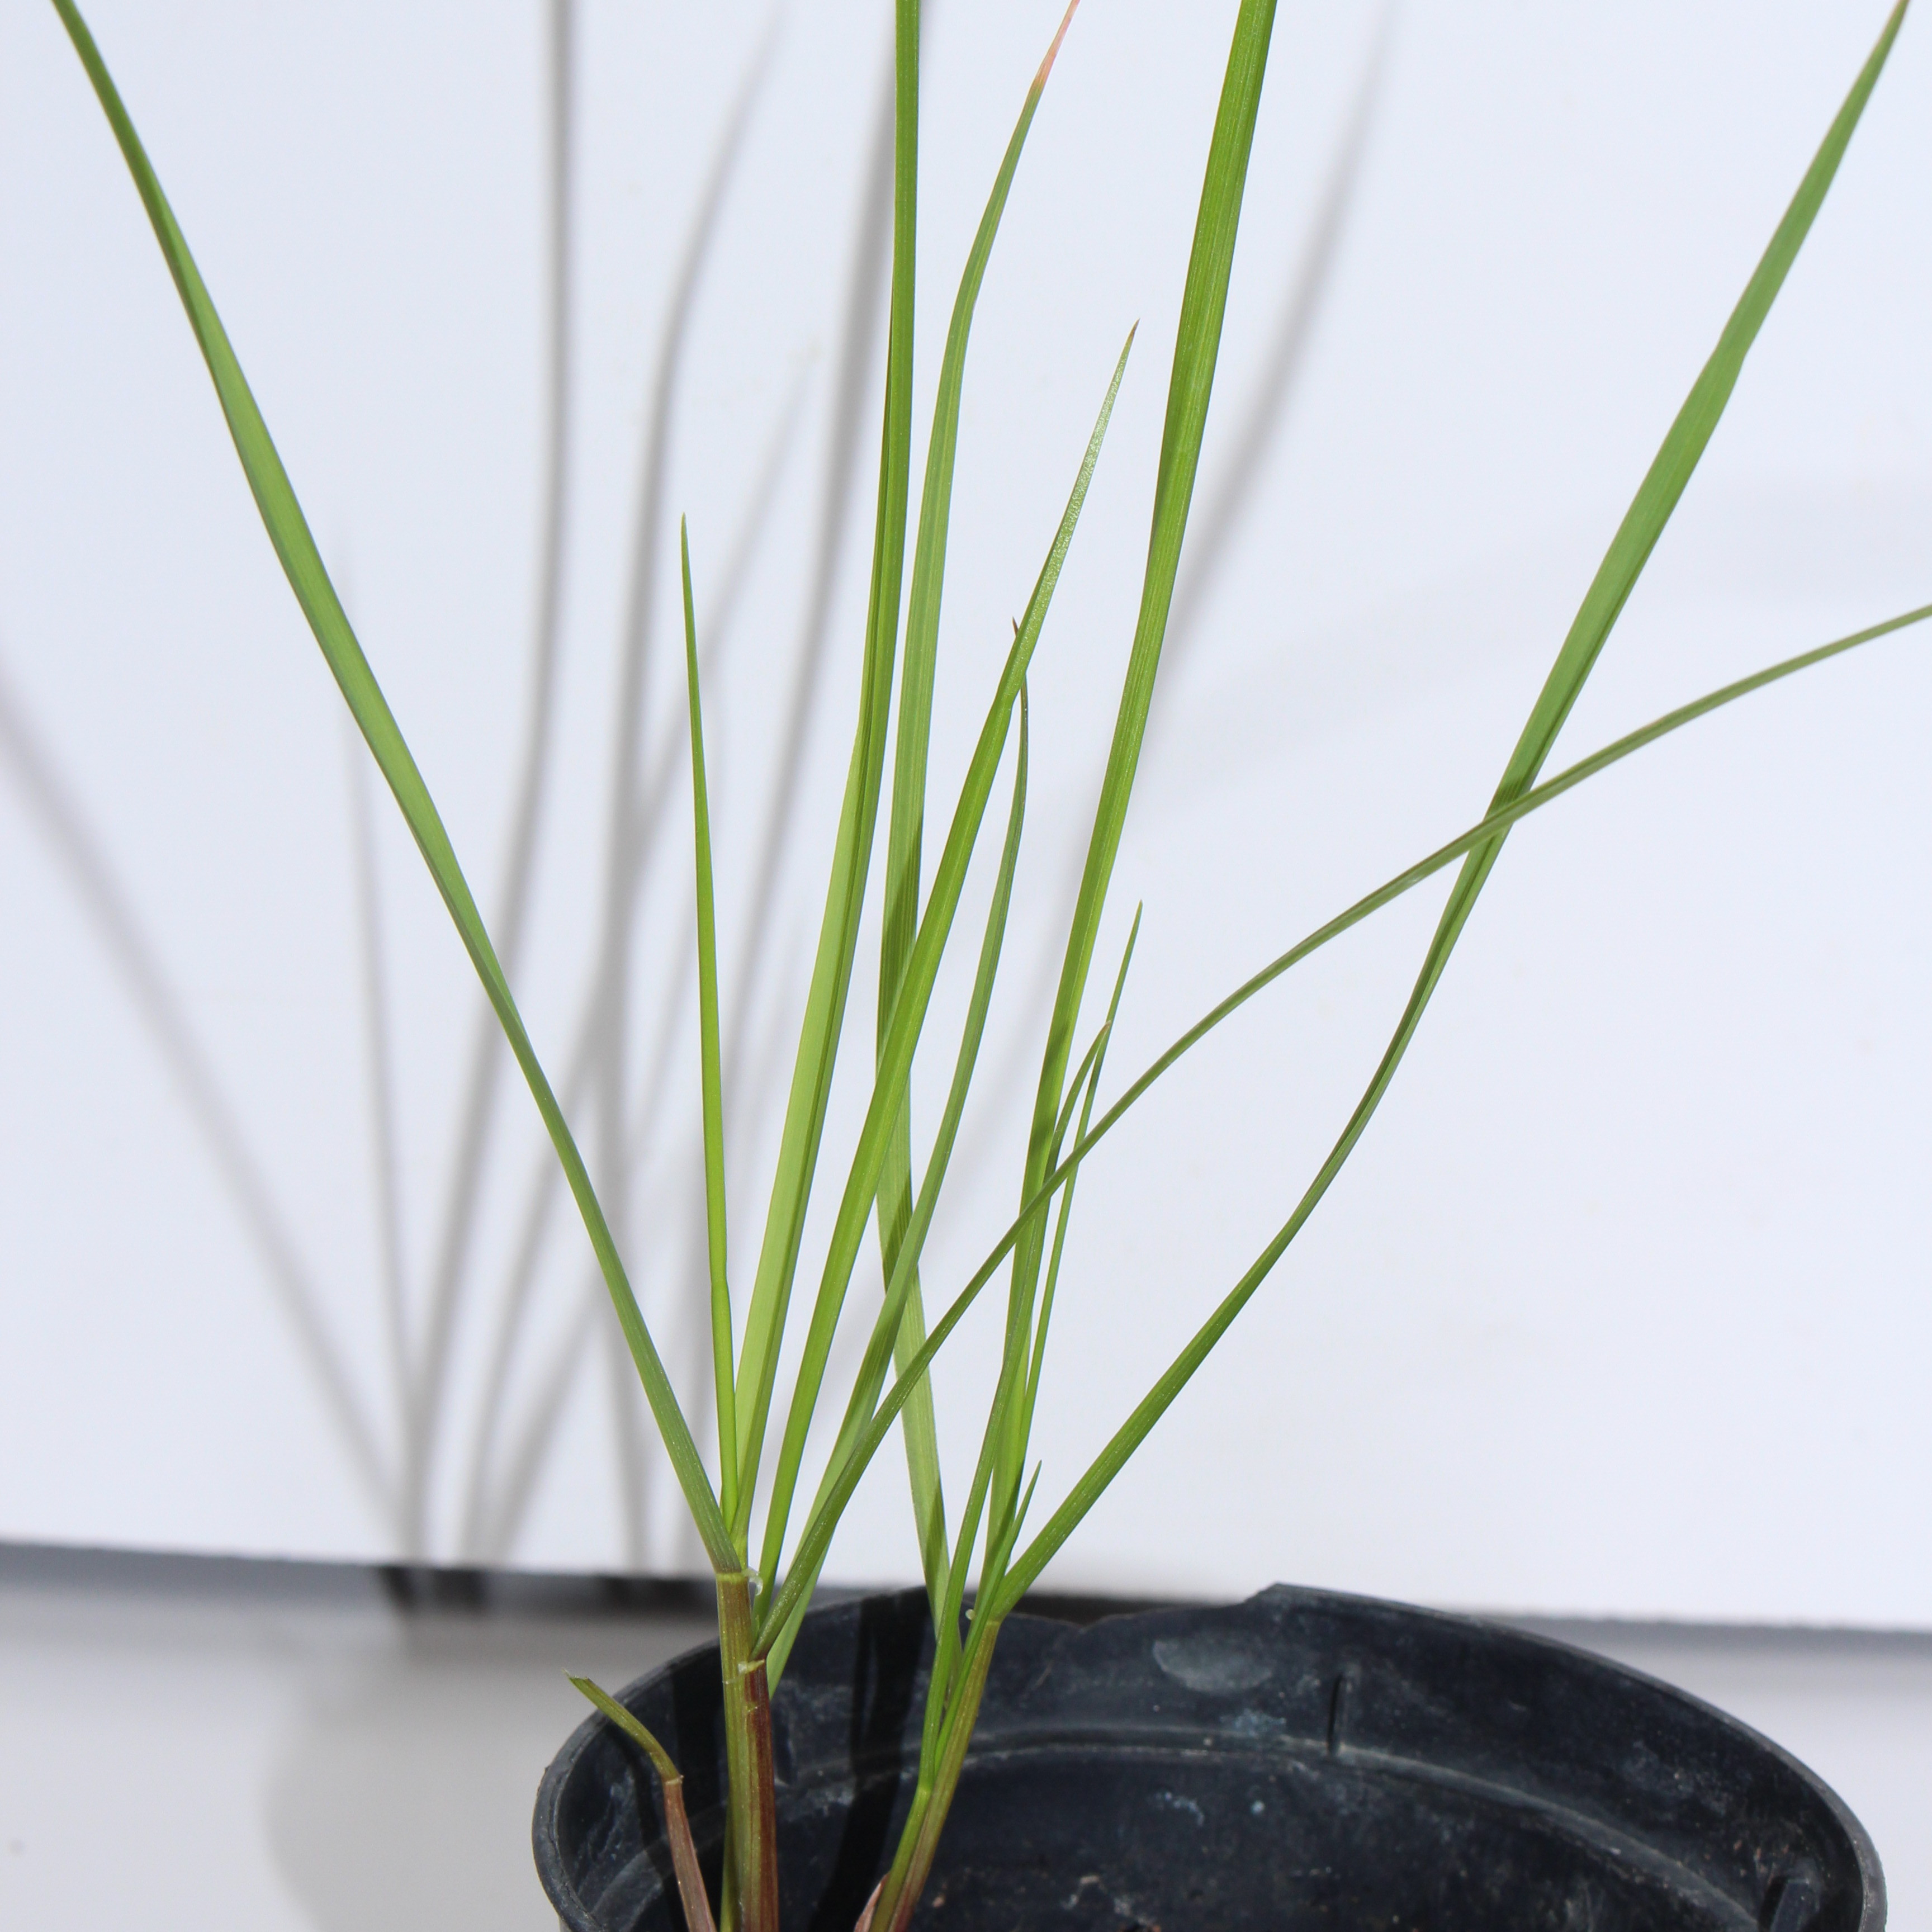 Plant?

Lolium multiflorum
